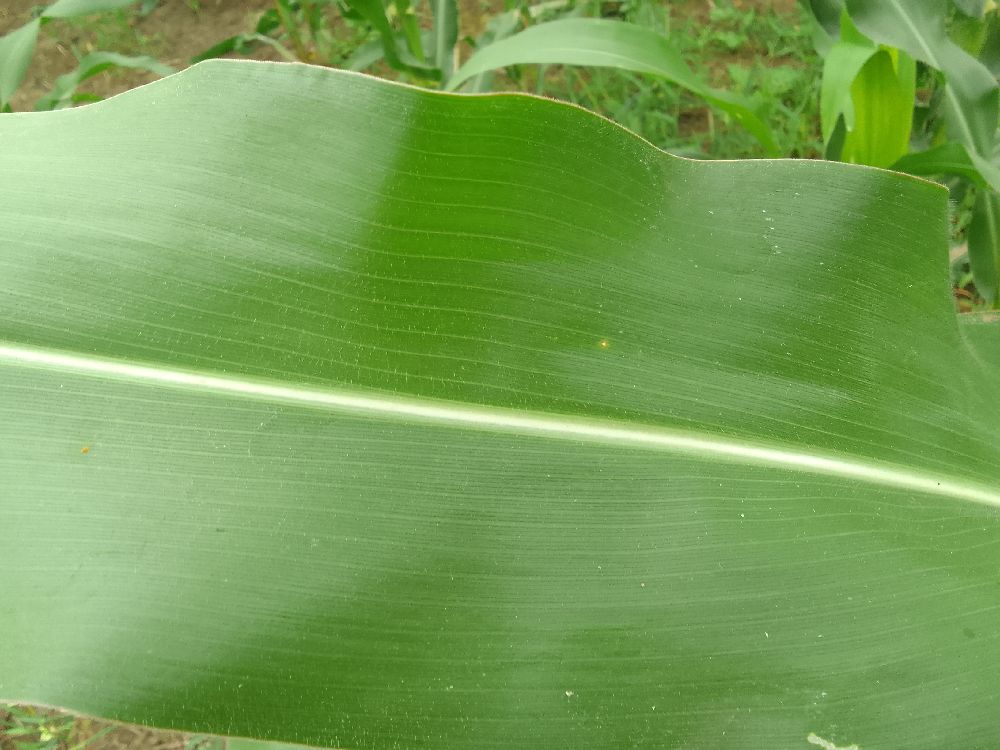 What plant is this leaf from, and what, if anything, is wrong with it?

maize, healthy
